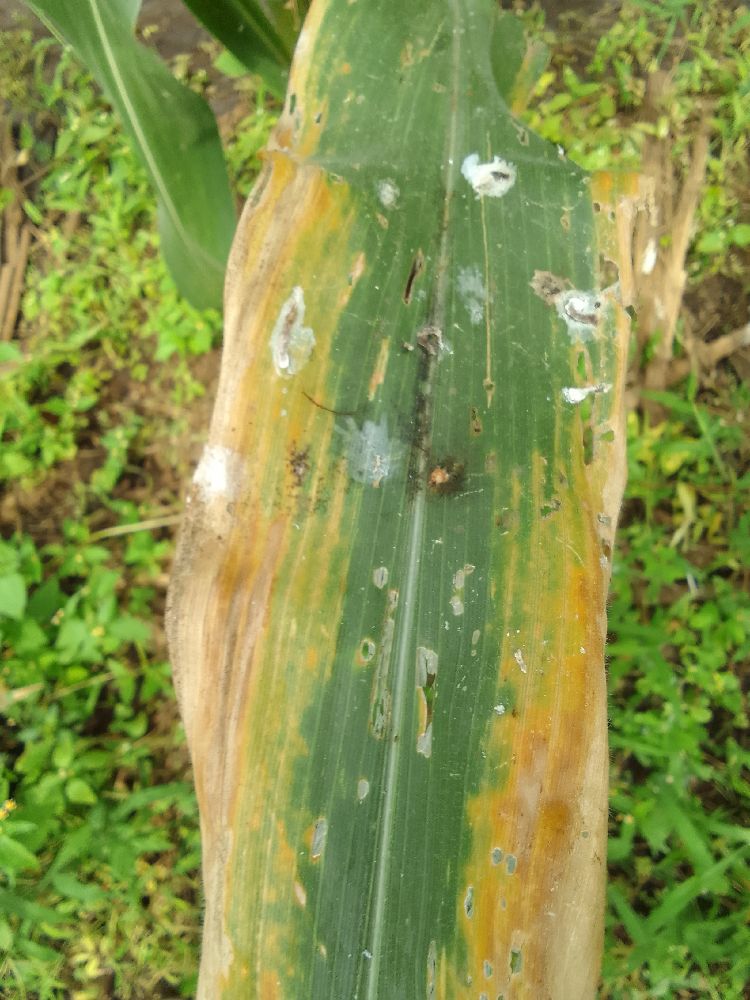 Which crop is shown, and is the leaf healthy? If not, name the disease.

maize, maize lethal necrosis
